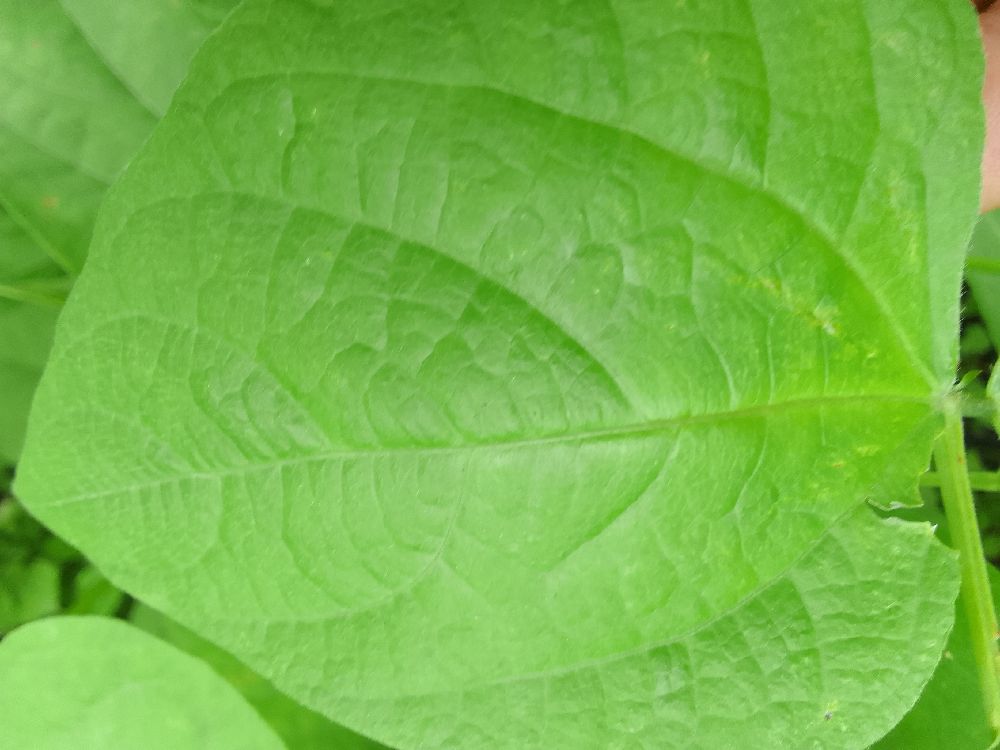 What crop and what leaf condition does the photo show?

common bean, healthy
